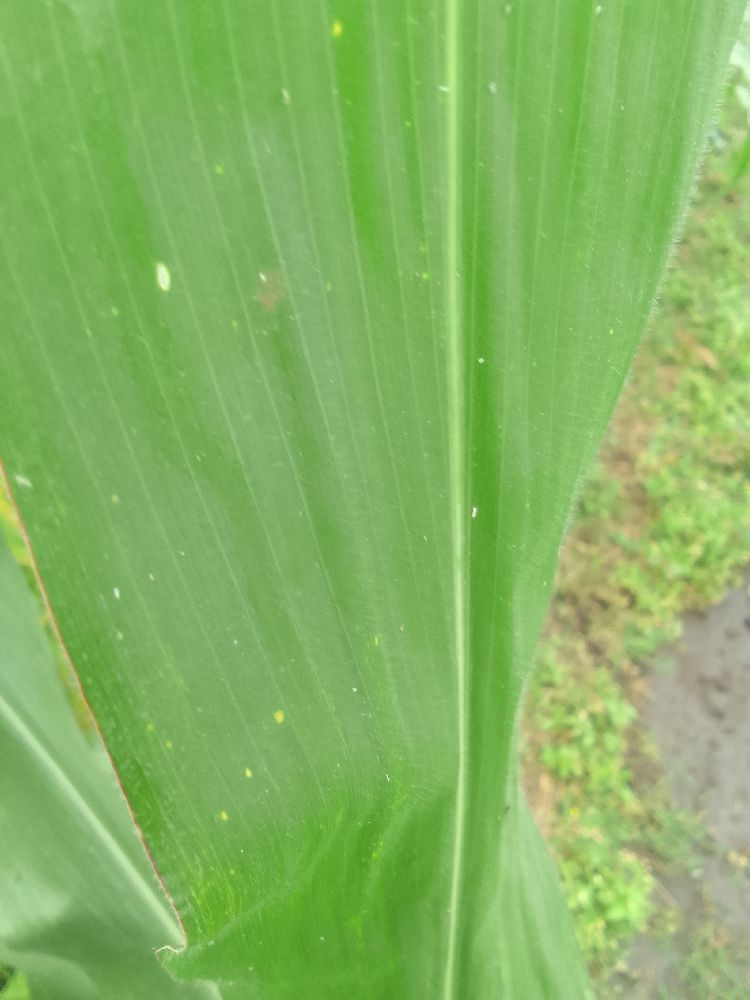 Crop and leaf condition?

maize, healthy
